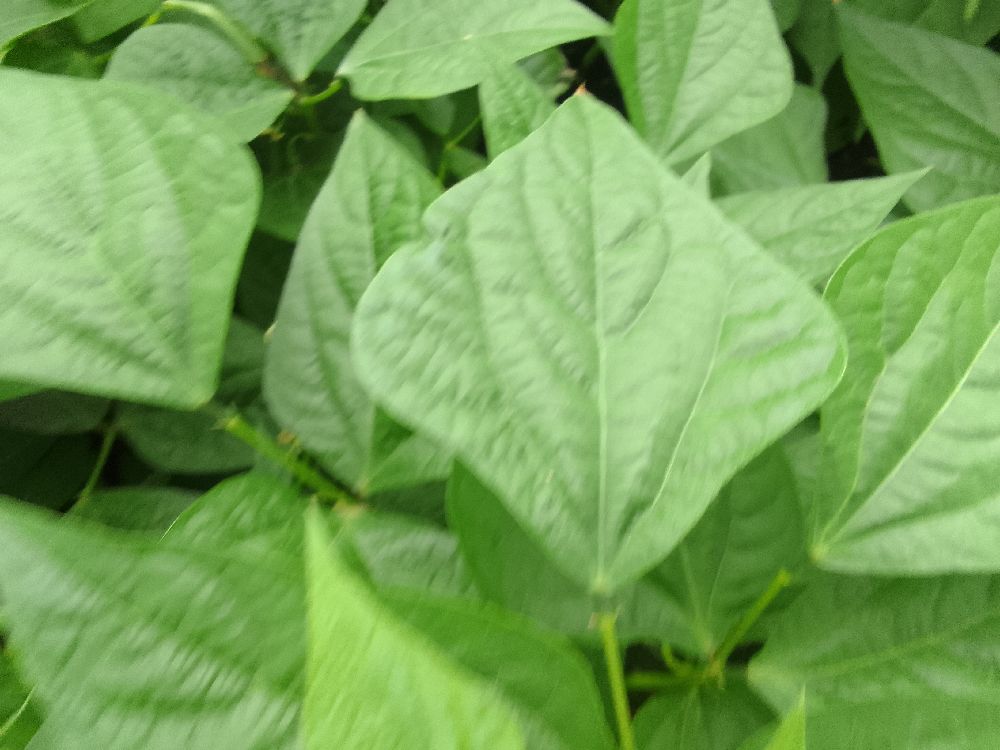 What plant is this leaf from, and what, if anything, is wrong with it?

common bean, healthy
